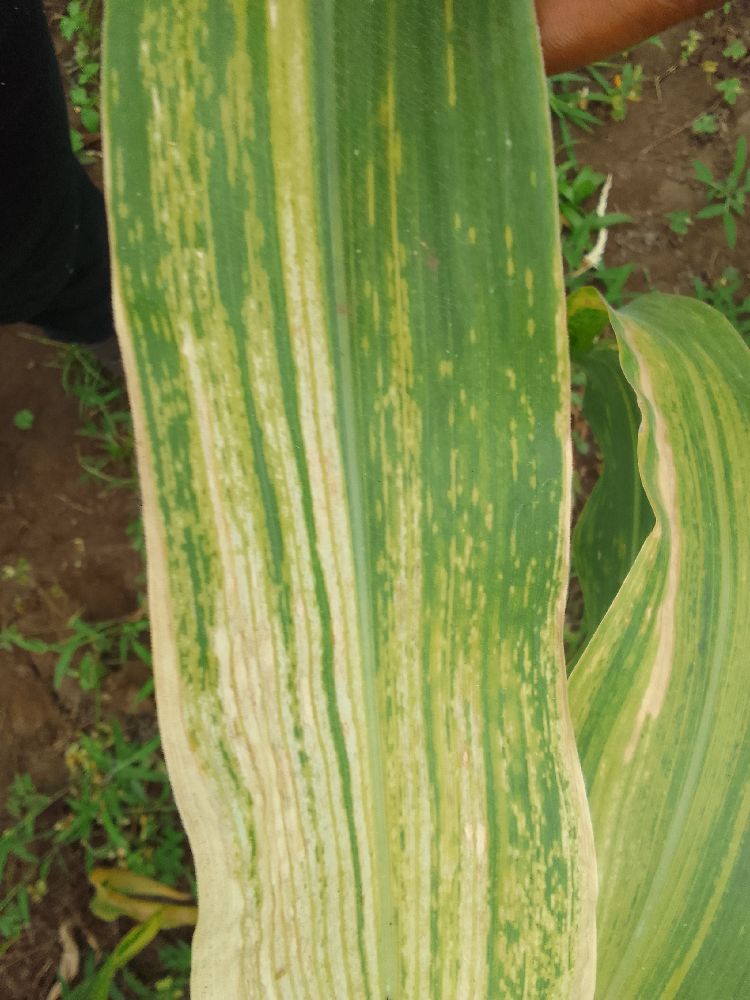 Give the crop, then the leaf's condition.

maize, maize lethal necrosis
